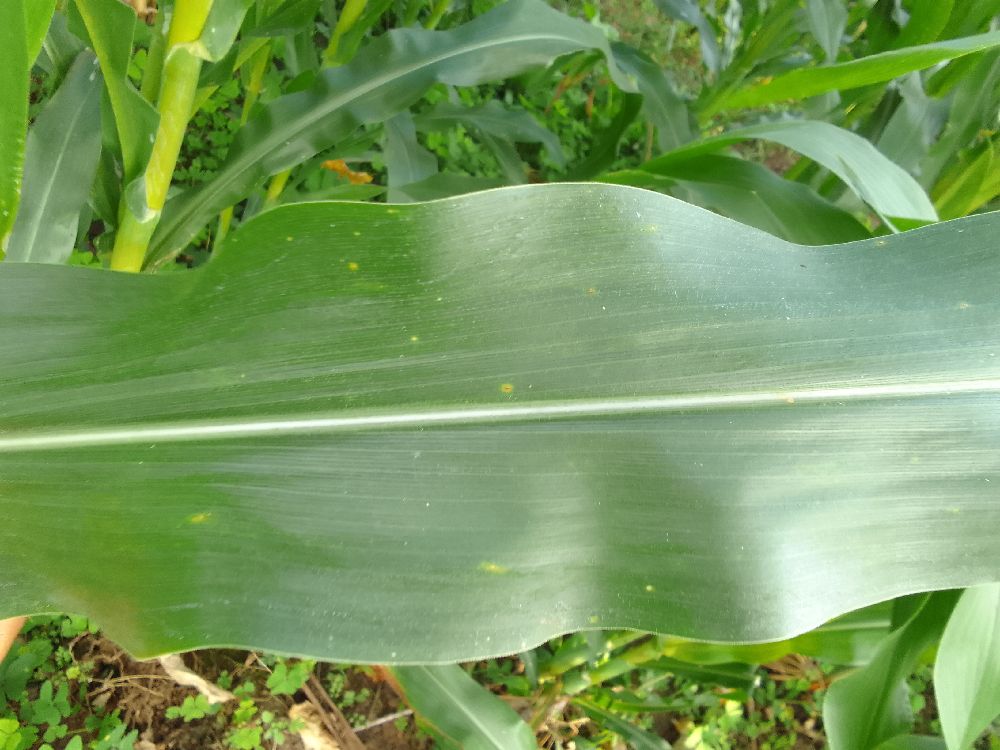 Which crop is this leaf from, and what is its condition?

maize, healthy
